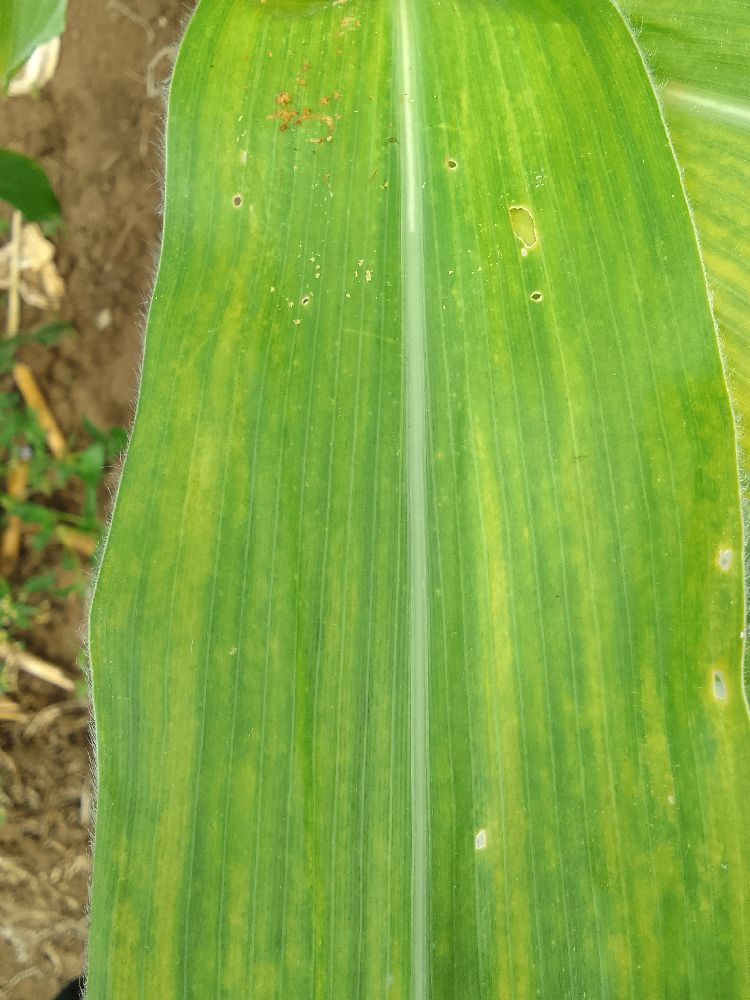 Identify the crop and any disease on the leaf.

maize, maize lethal necrosis
